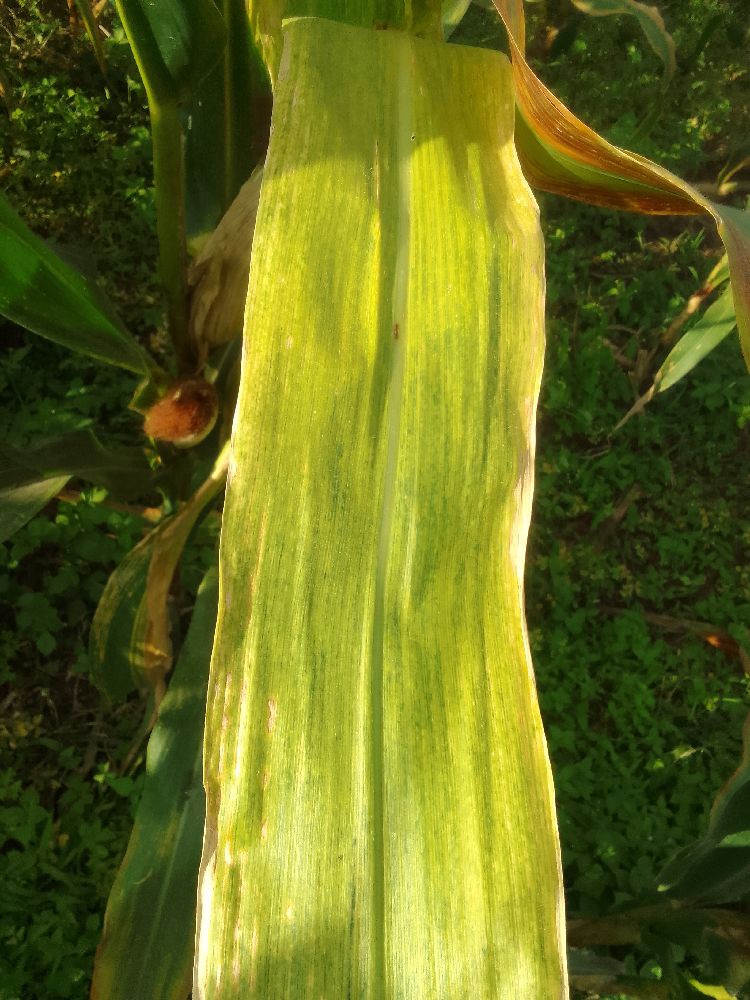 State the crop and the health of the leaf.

maize, maize lethal necrosis
